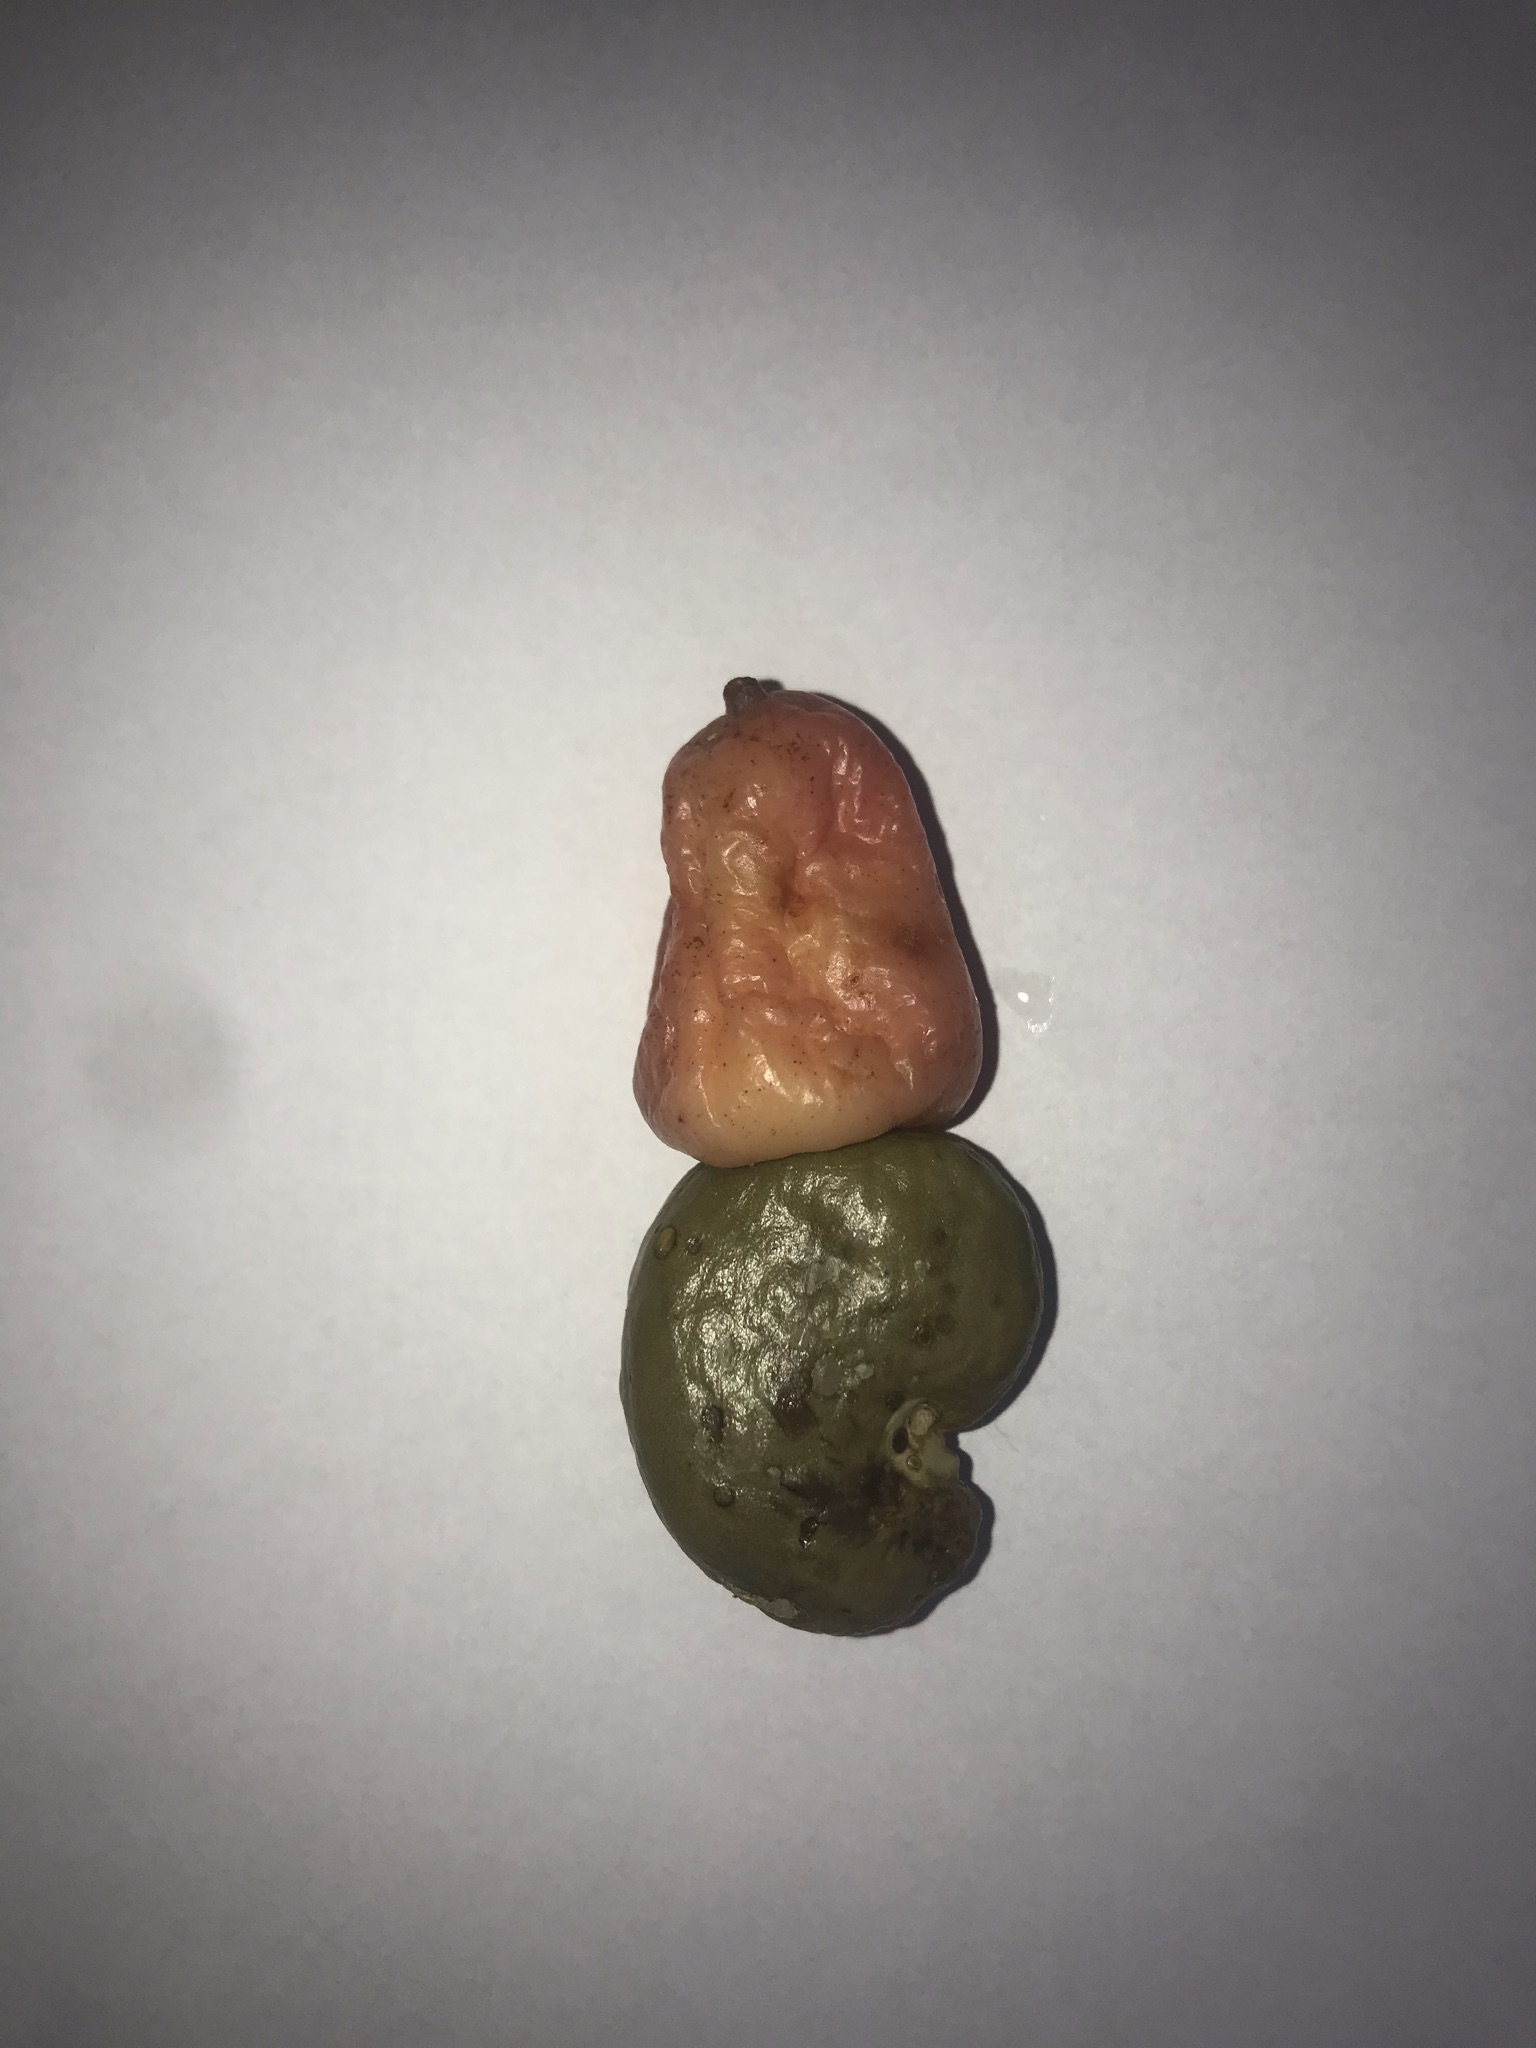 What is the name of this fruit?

caju vermelho
